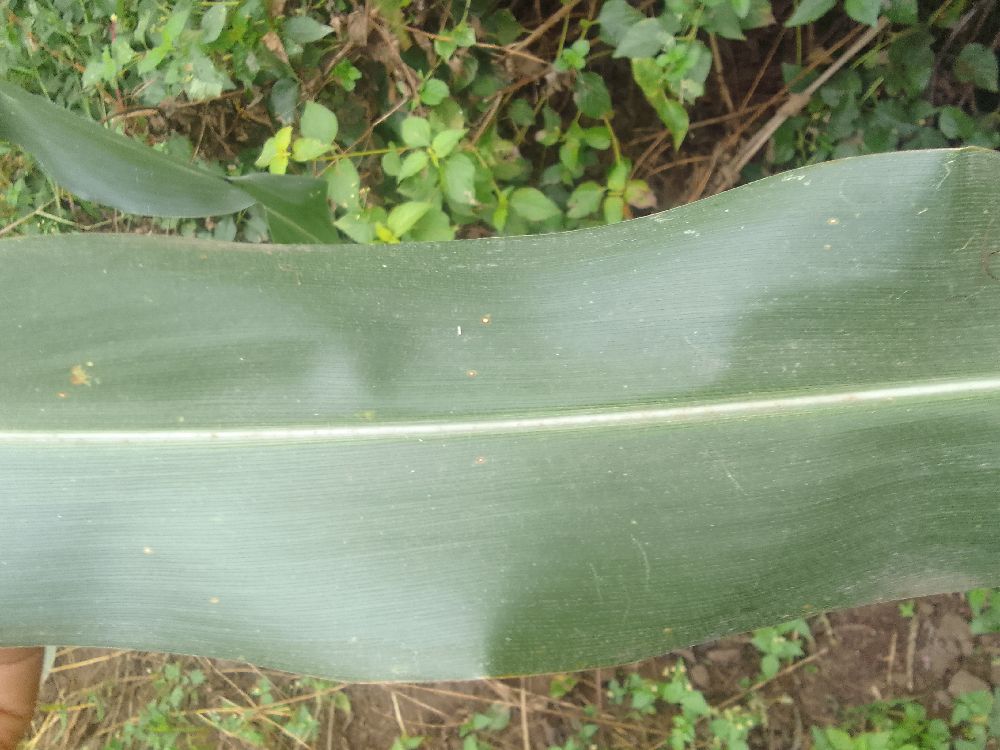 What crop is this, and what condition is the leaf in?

maize, healthy
